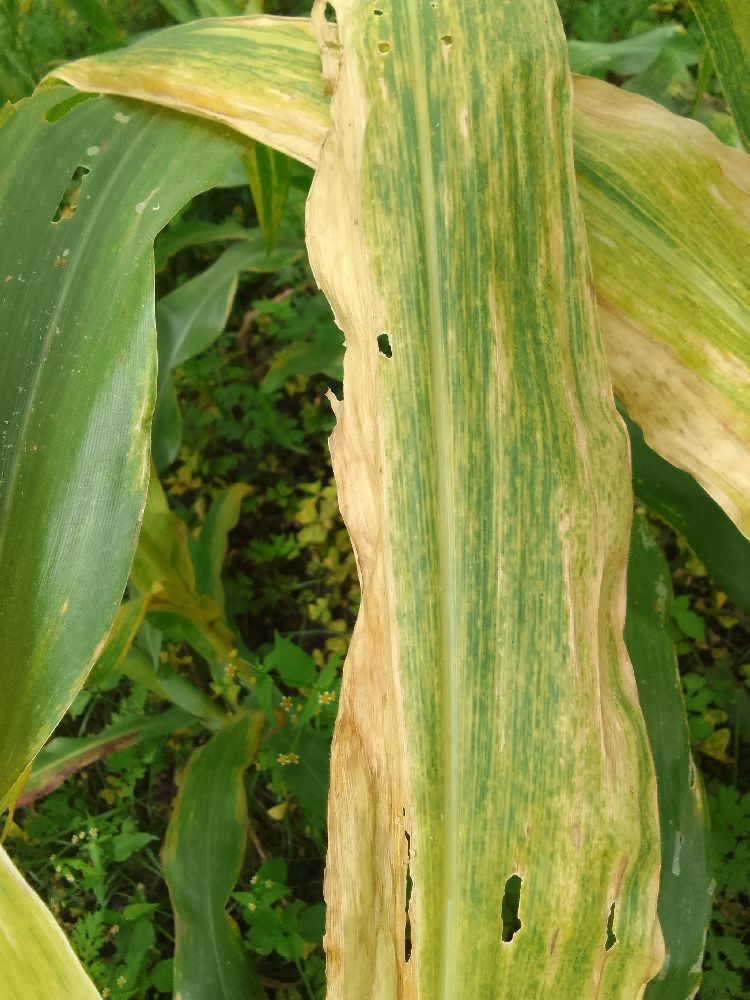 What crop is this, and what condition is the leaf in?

maize, maize lethal necrosis
